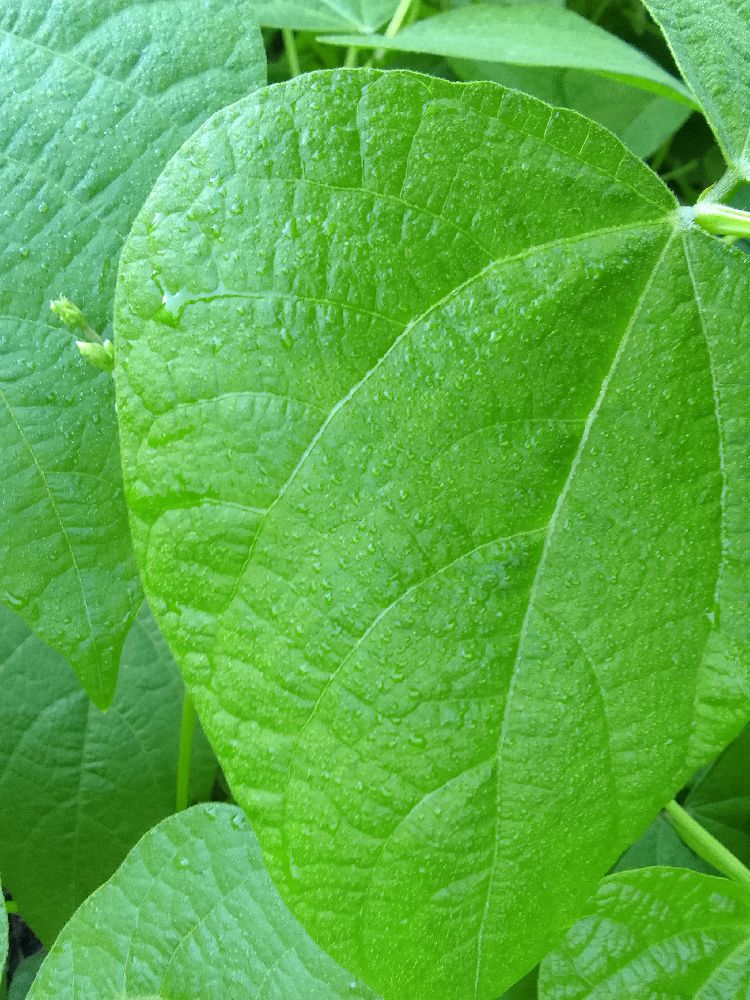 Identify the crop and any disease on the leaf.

common bean, healthy
